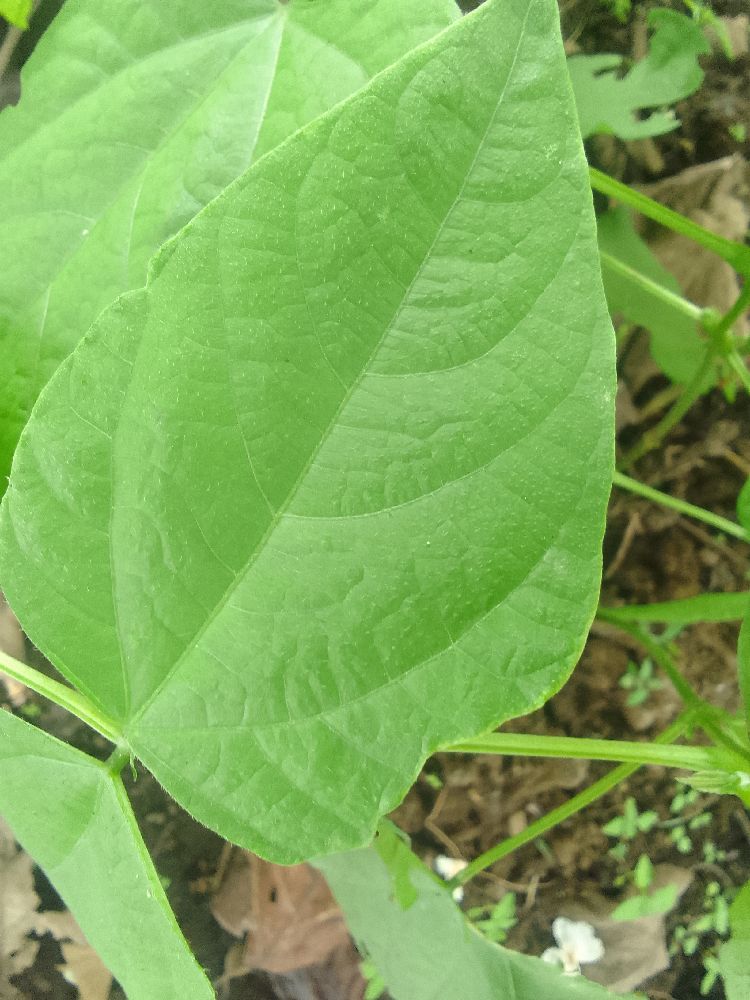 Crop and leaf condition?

common bean, healthy
